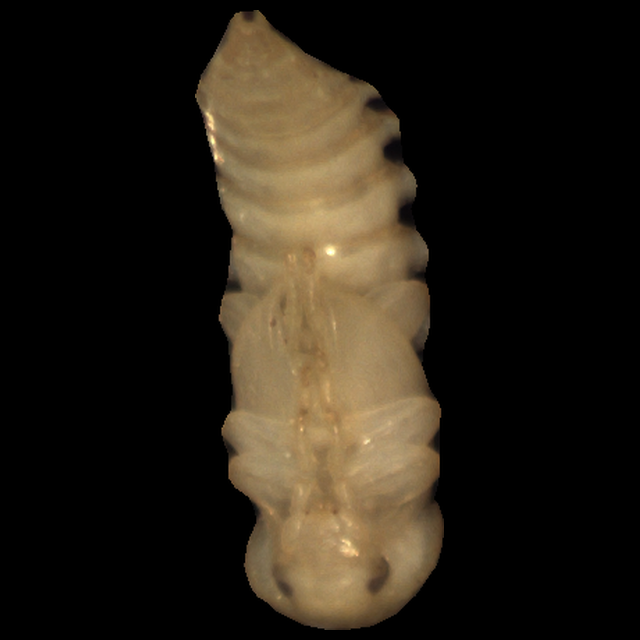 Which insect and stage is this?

mealworm pupa
